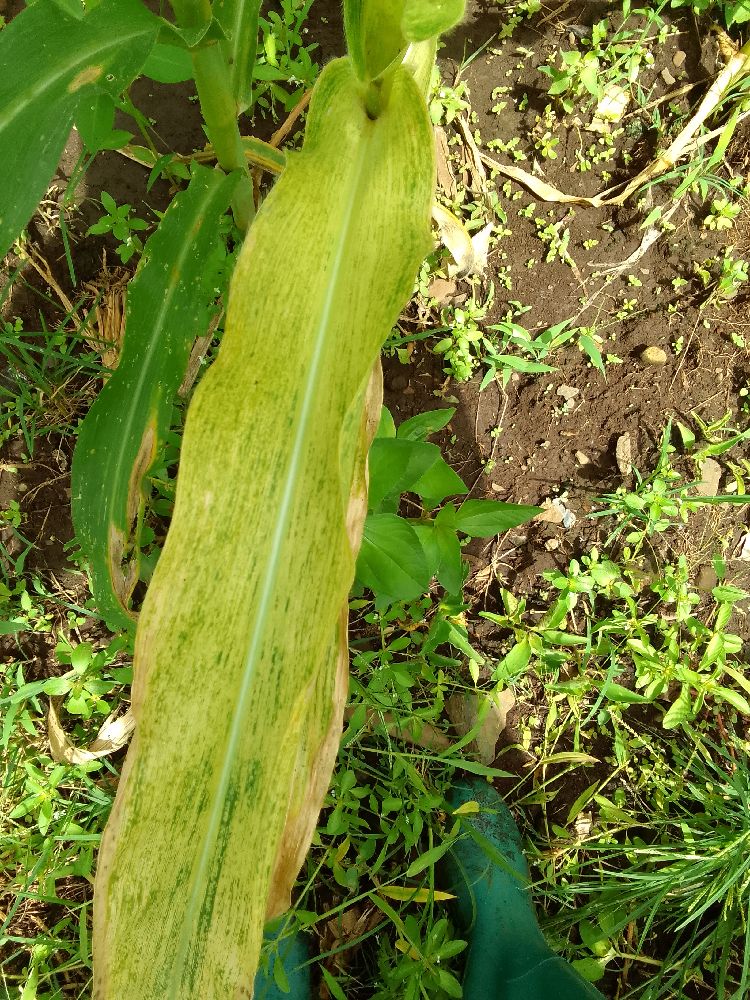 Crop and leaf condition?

maize, maize lethal necrosis
